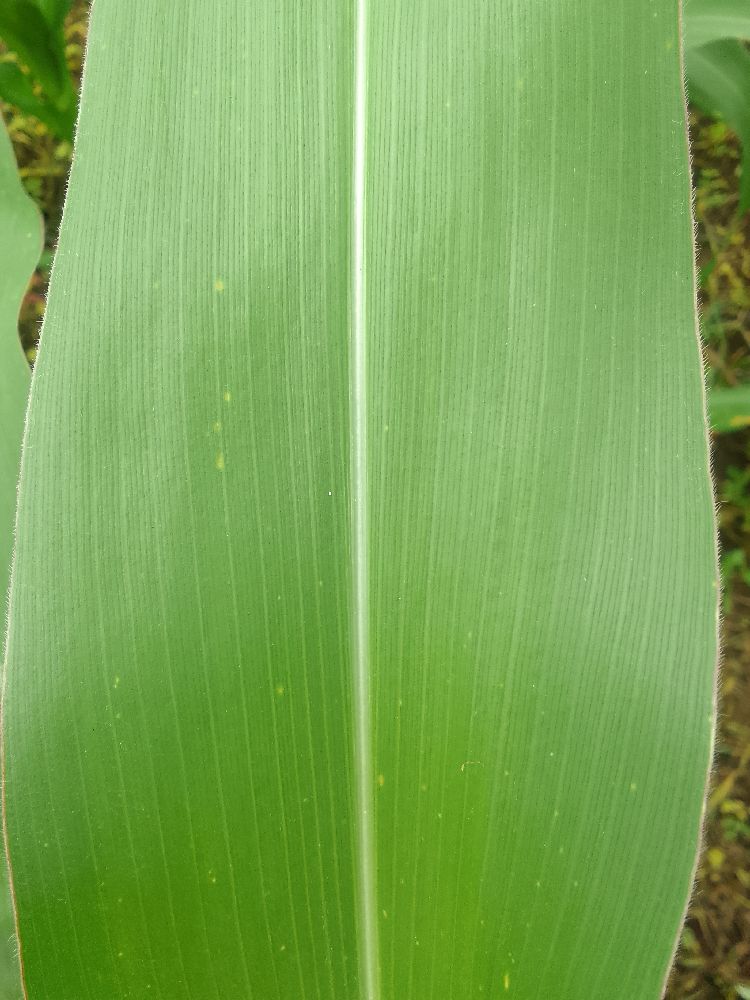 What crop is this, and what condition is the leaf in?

maize, healthy
